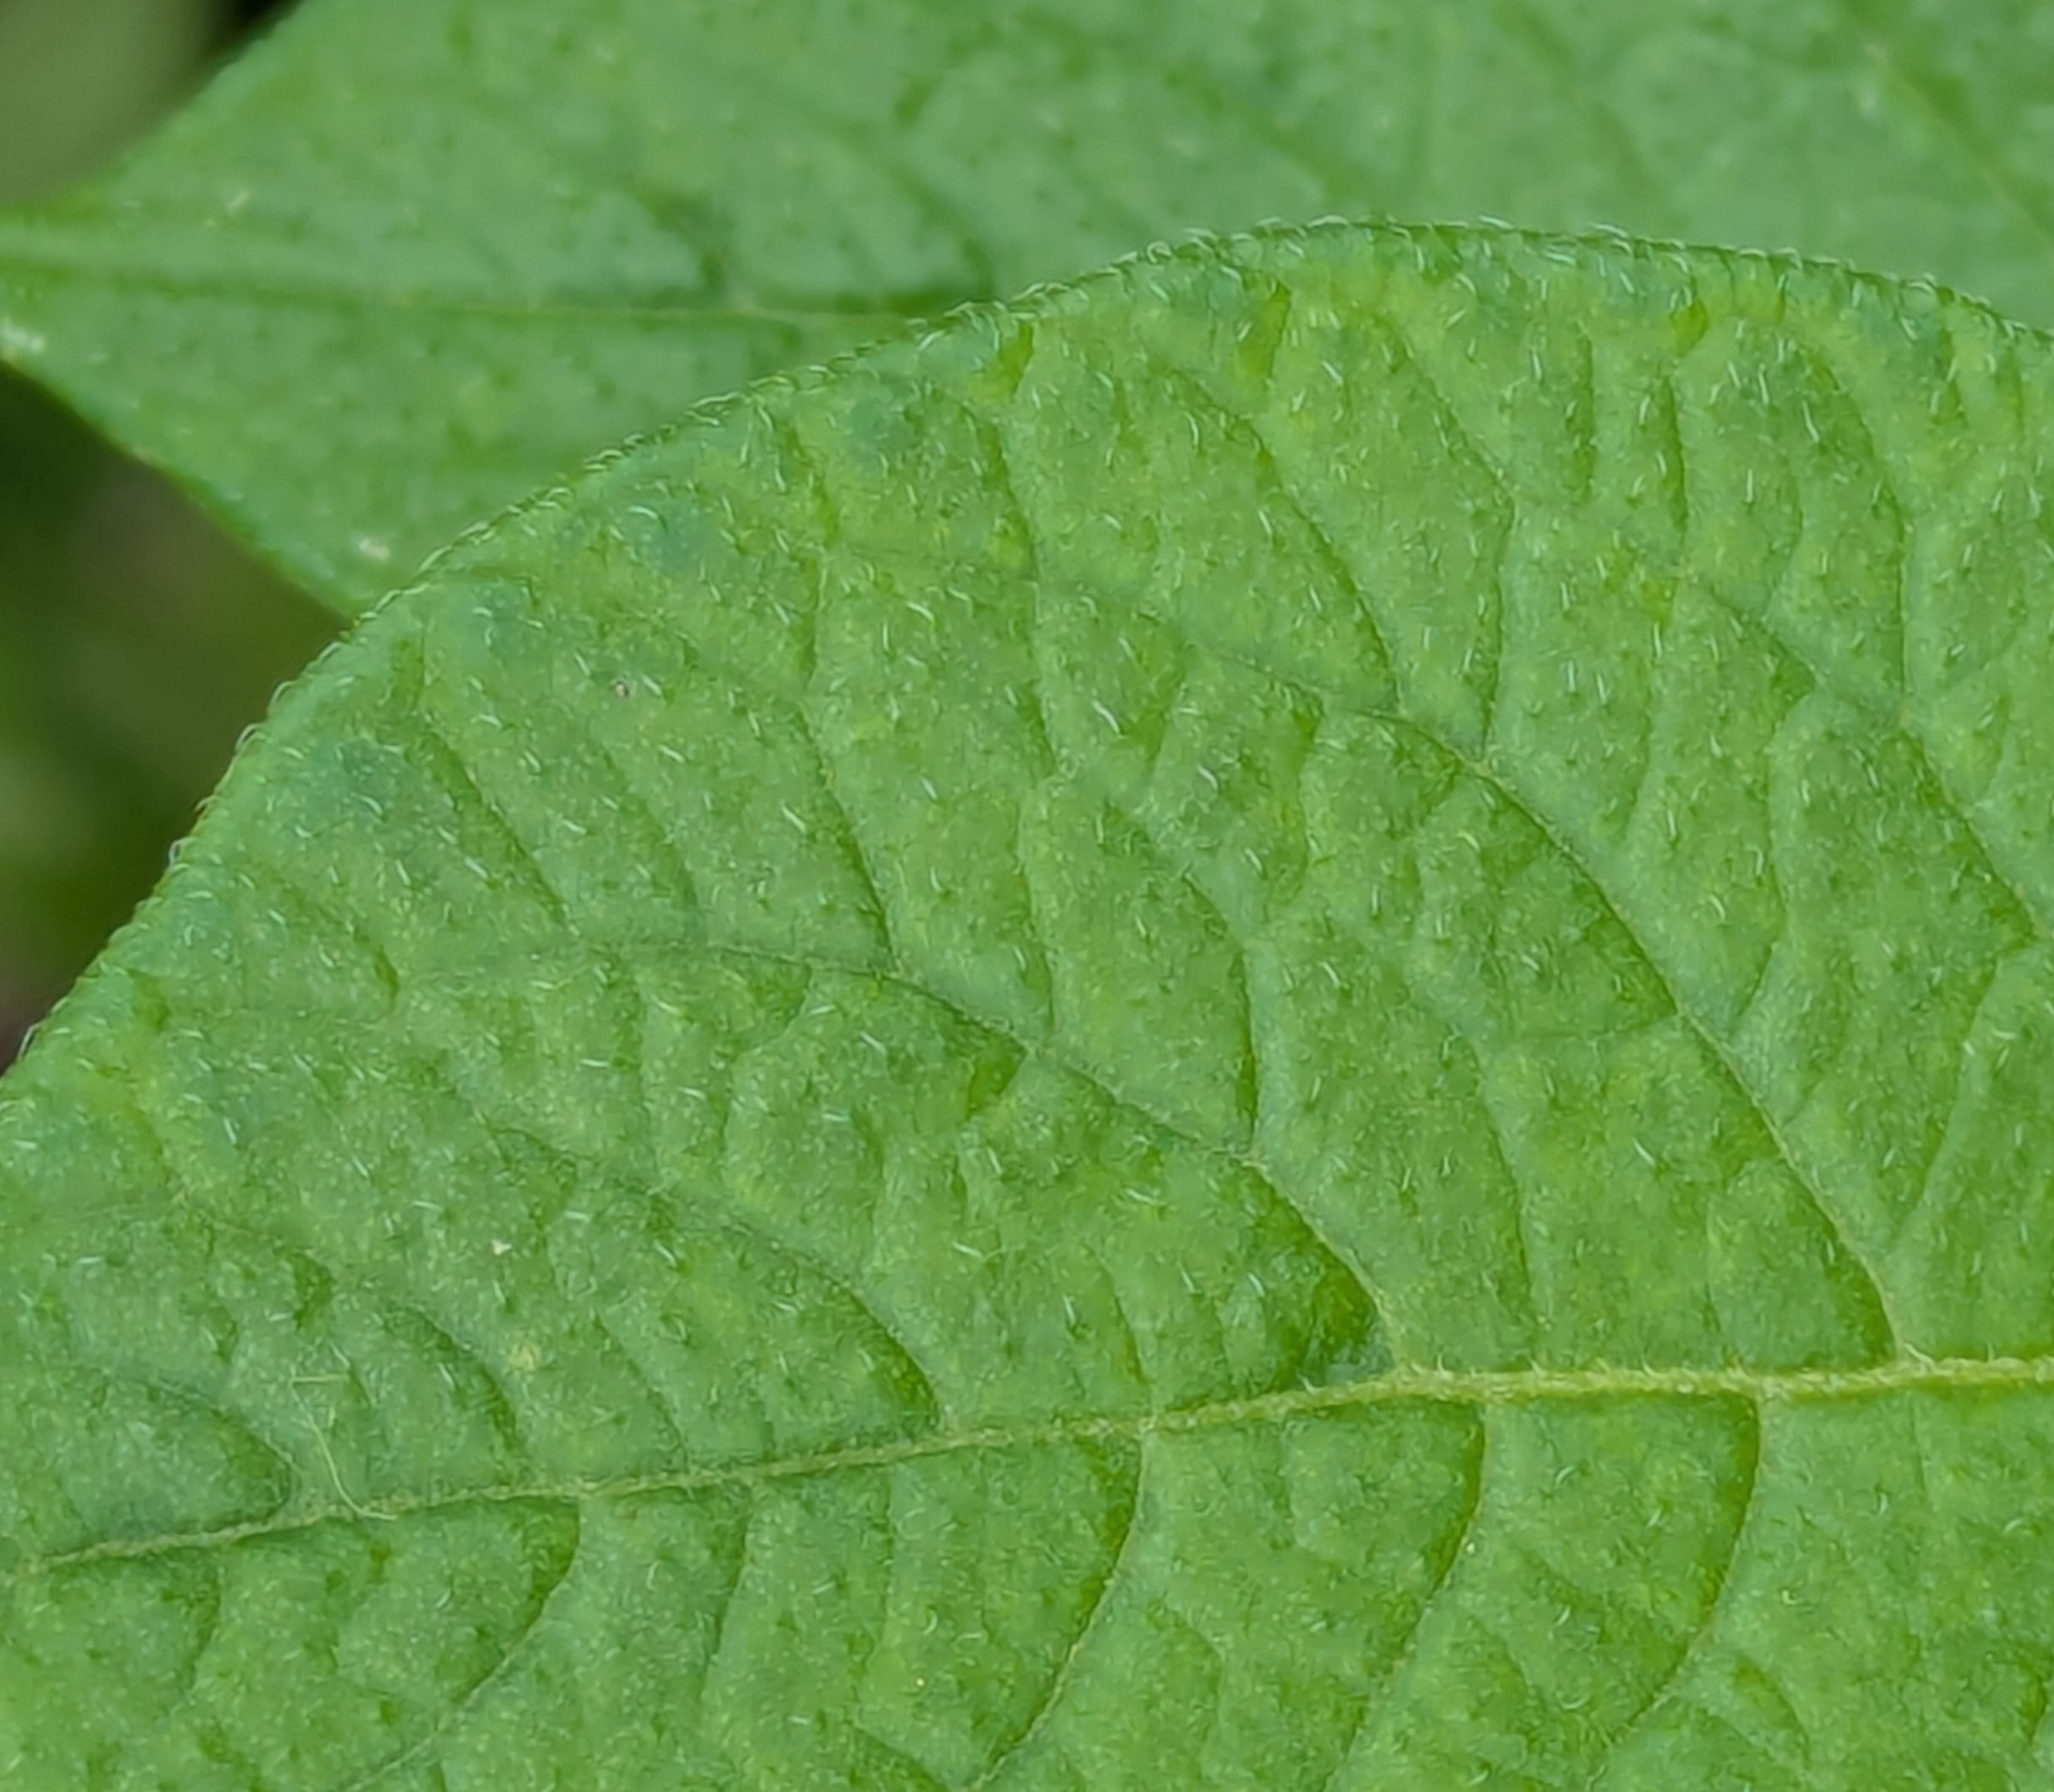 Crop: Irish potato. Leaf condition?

healthy
